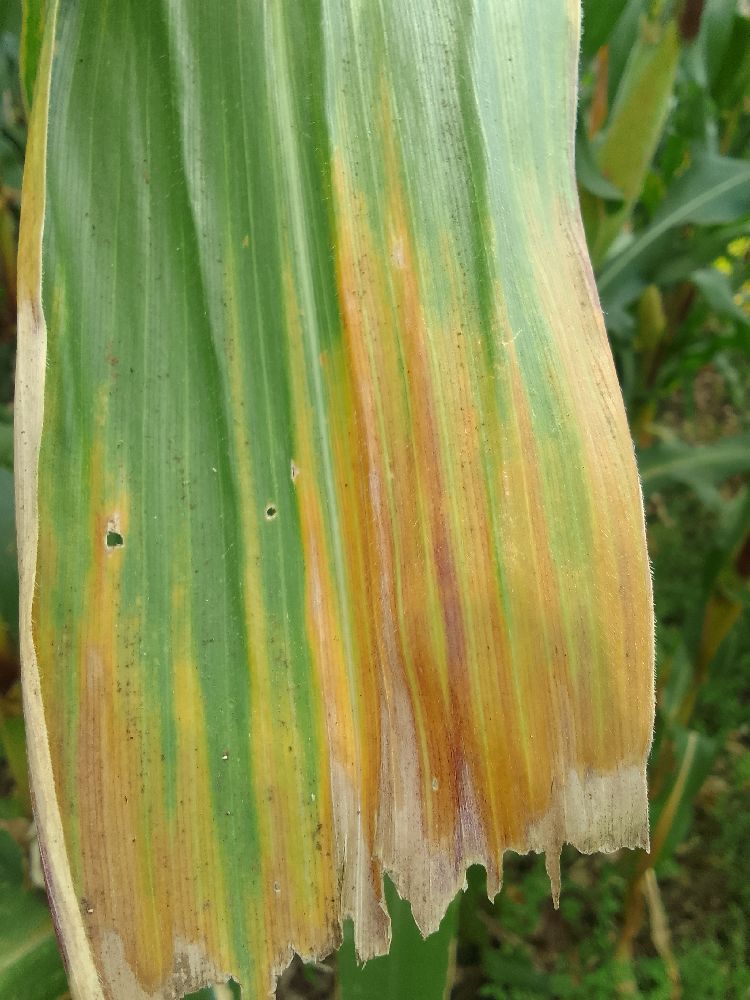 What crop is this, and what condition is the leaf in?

maize, maize lethal necrosis
